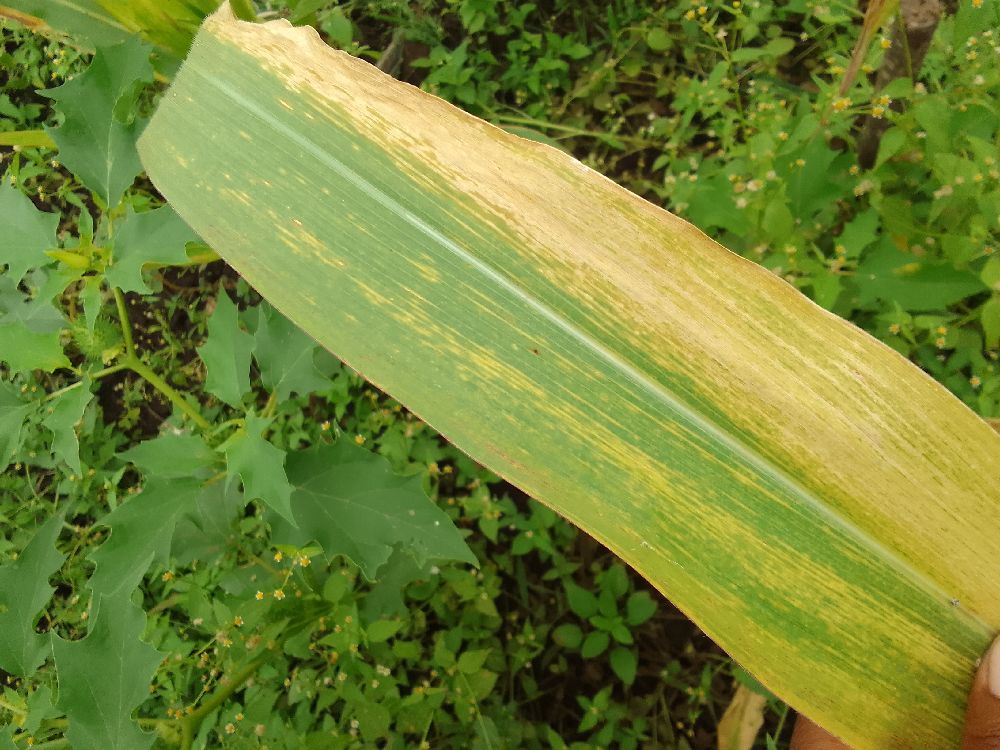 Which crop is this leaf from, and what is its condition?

maize, maize lethal necrosis
